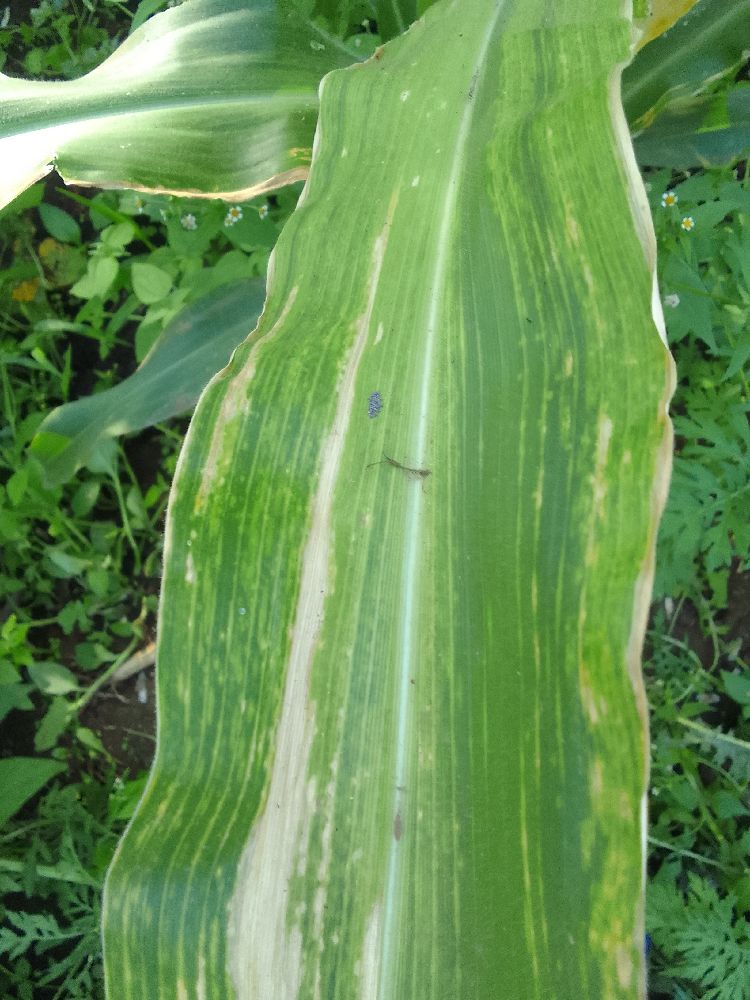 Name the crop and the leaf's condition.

maize, maize lethal necrosis
